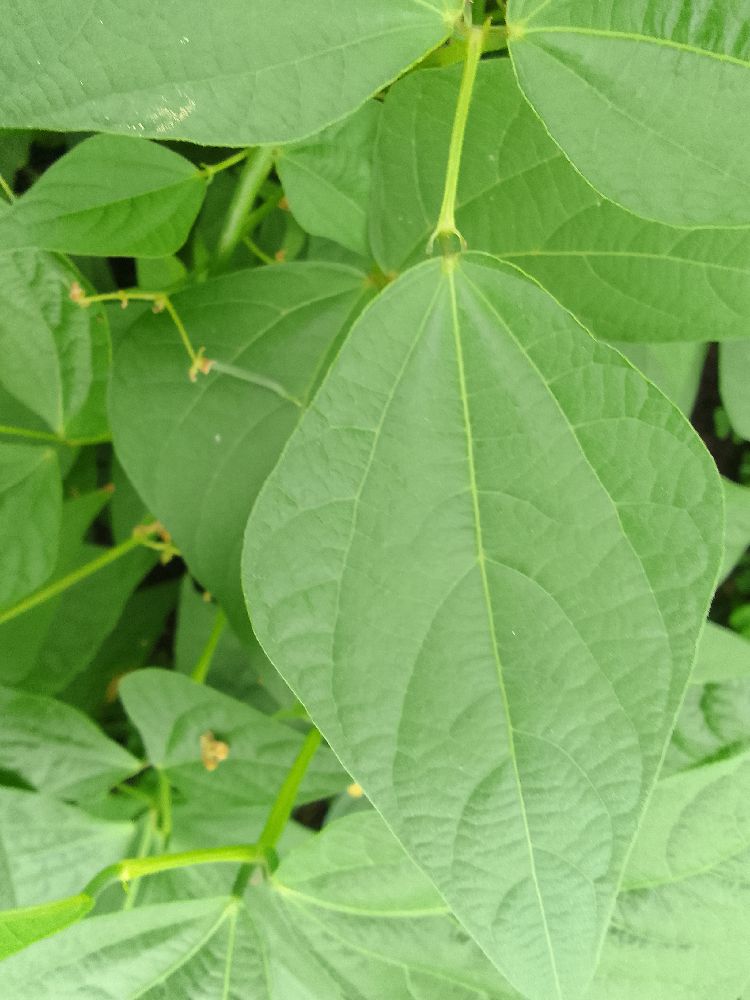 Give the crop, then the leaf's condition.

common bean, healthy
